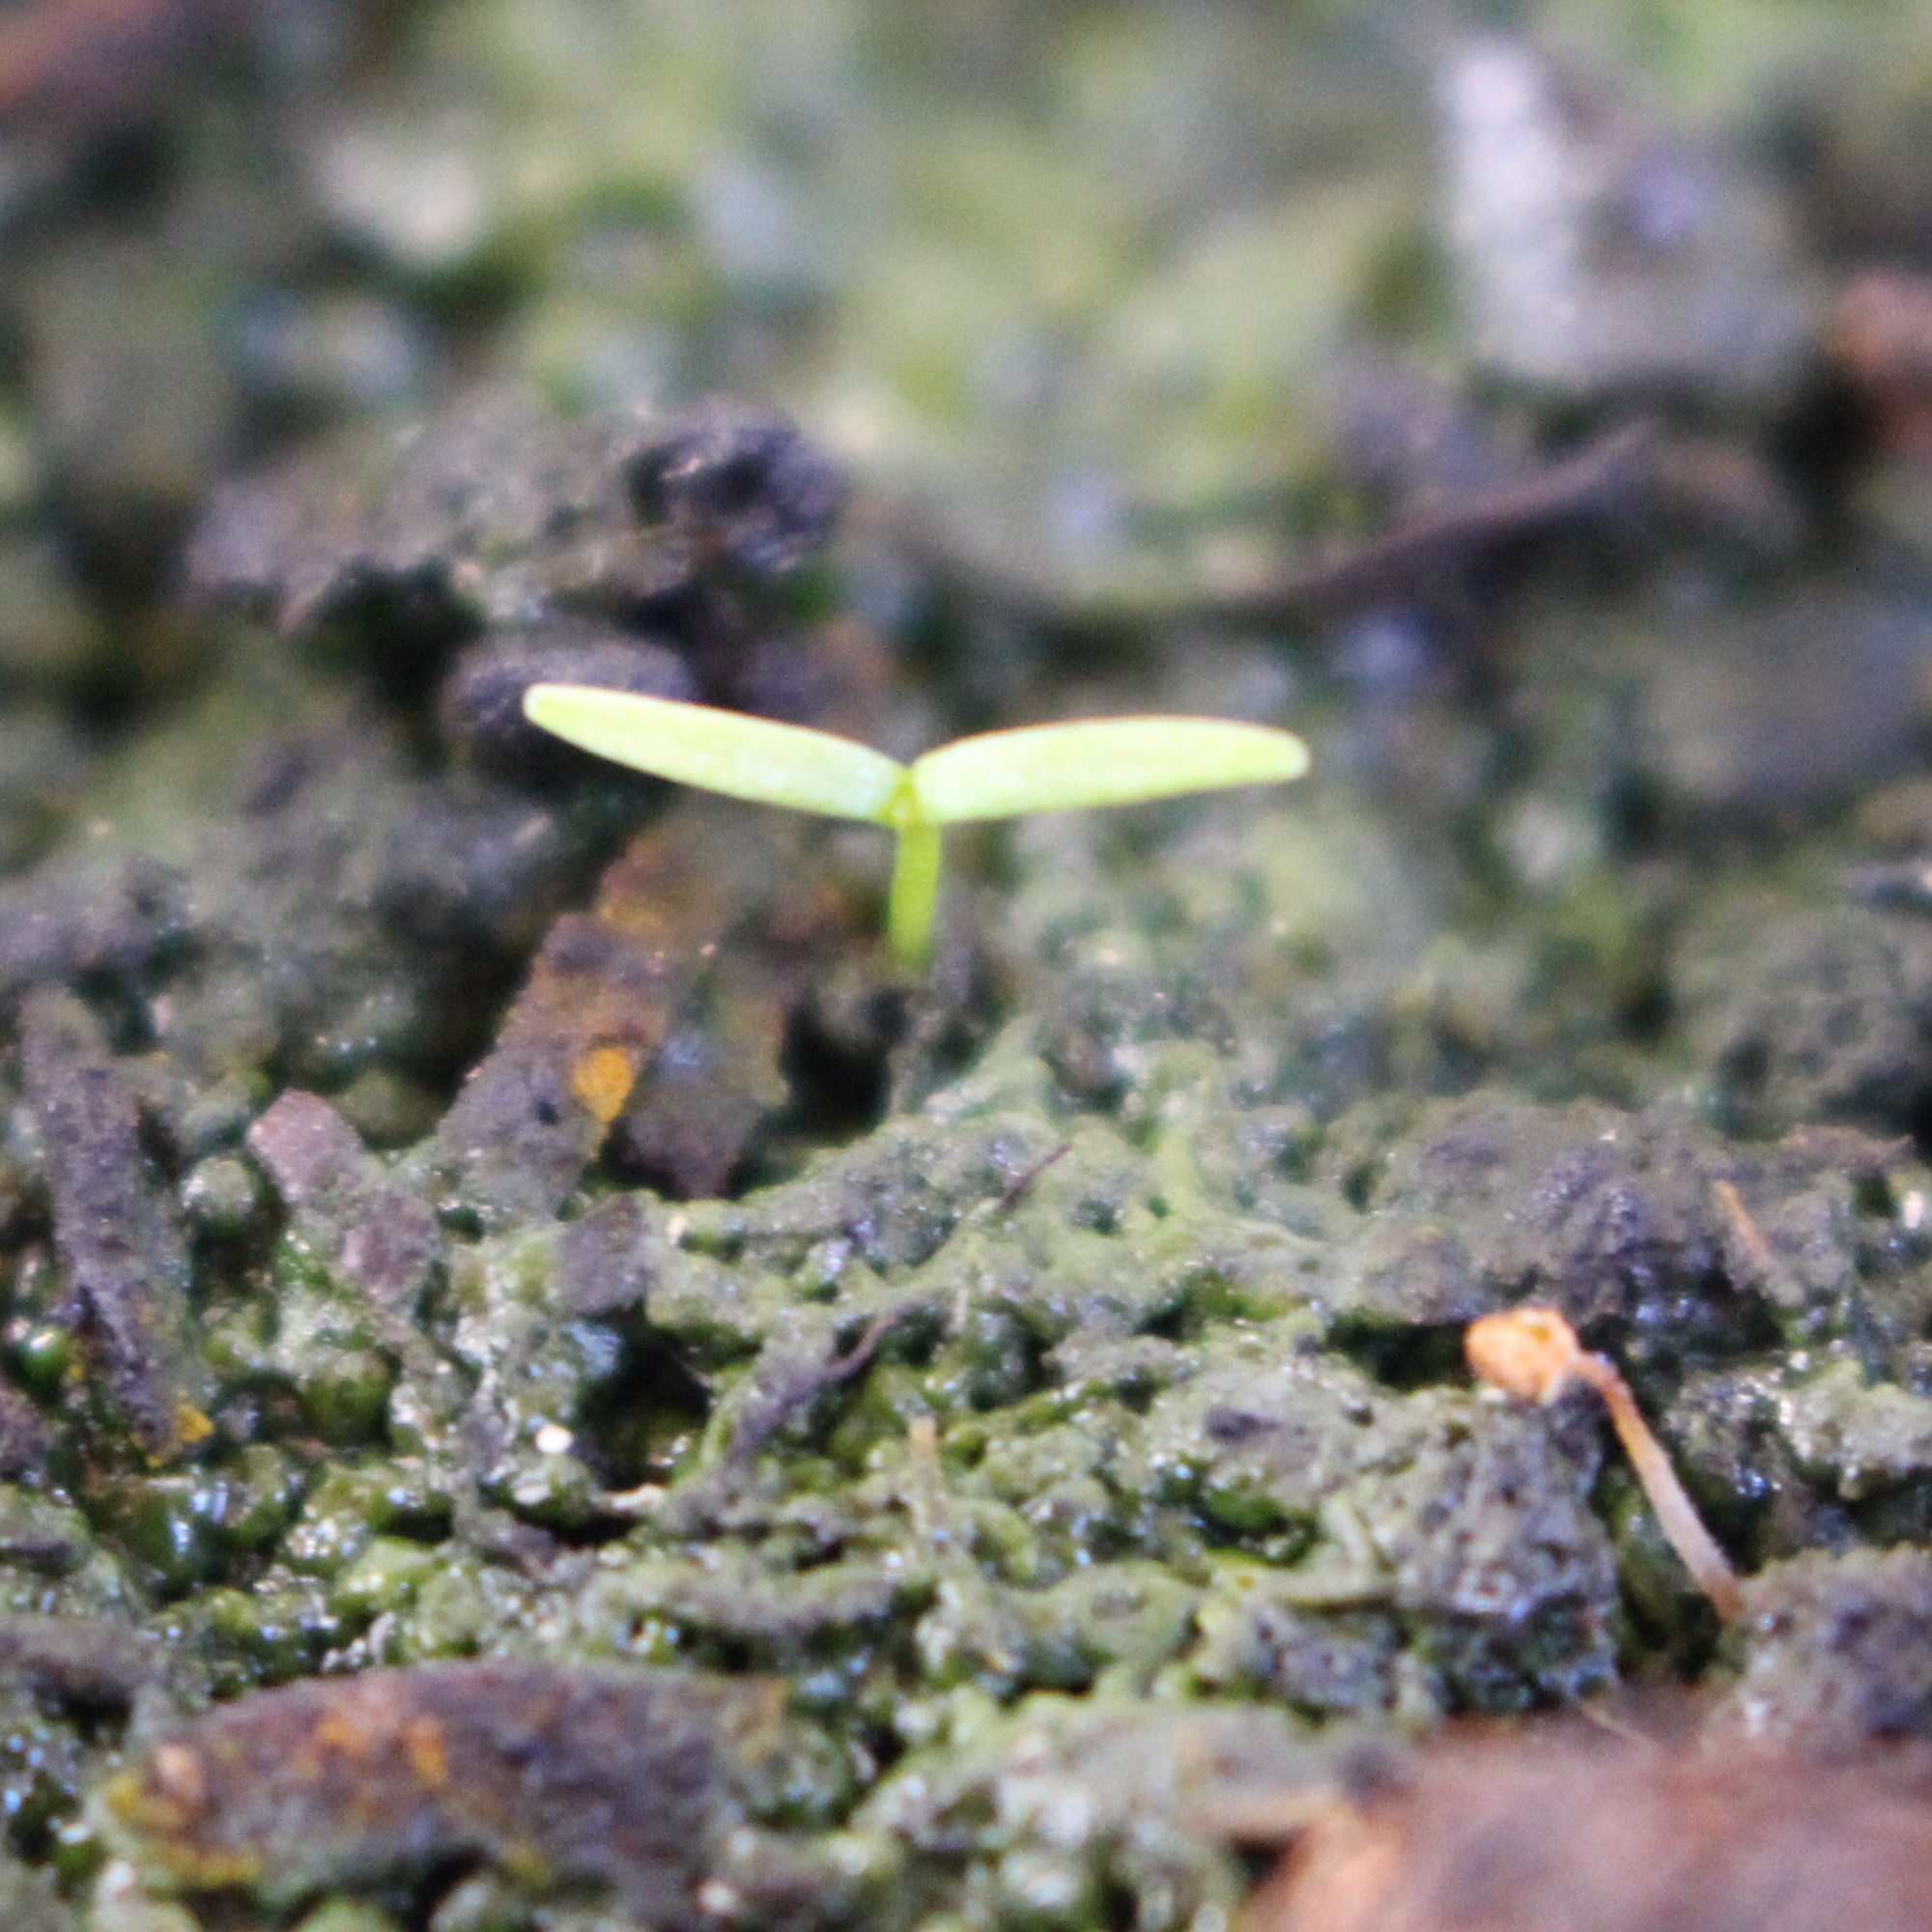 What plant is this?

Papaver rhoeas
